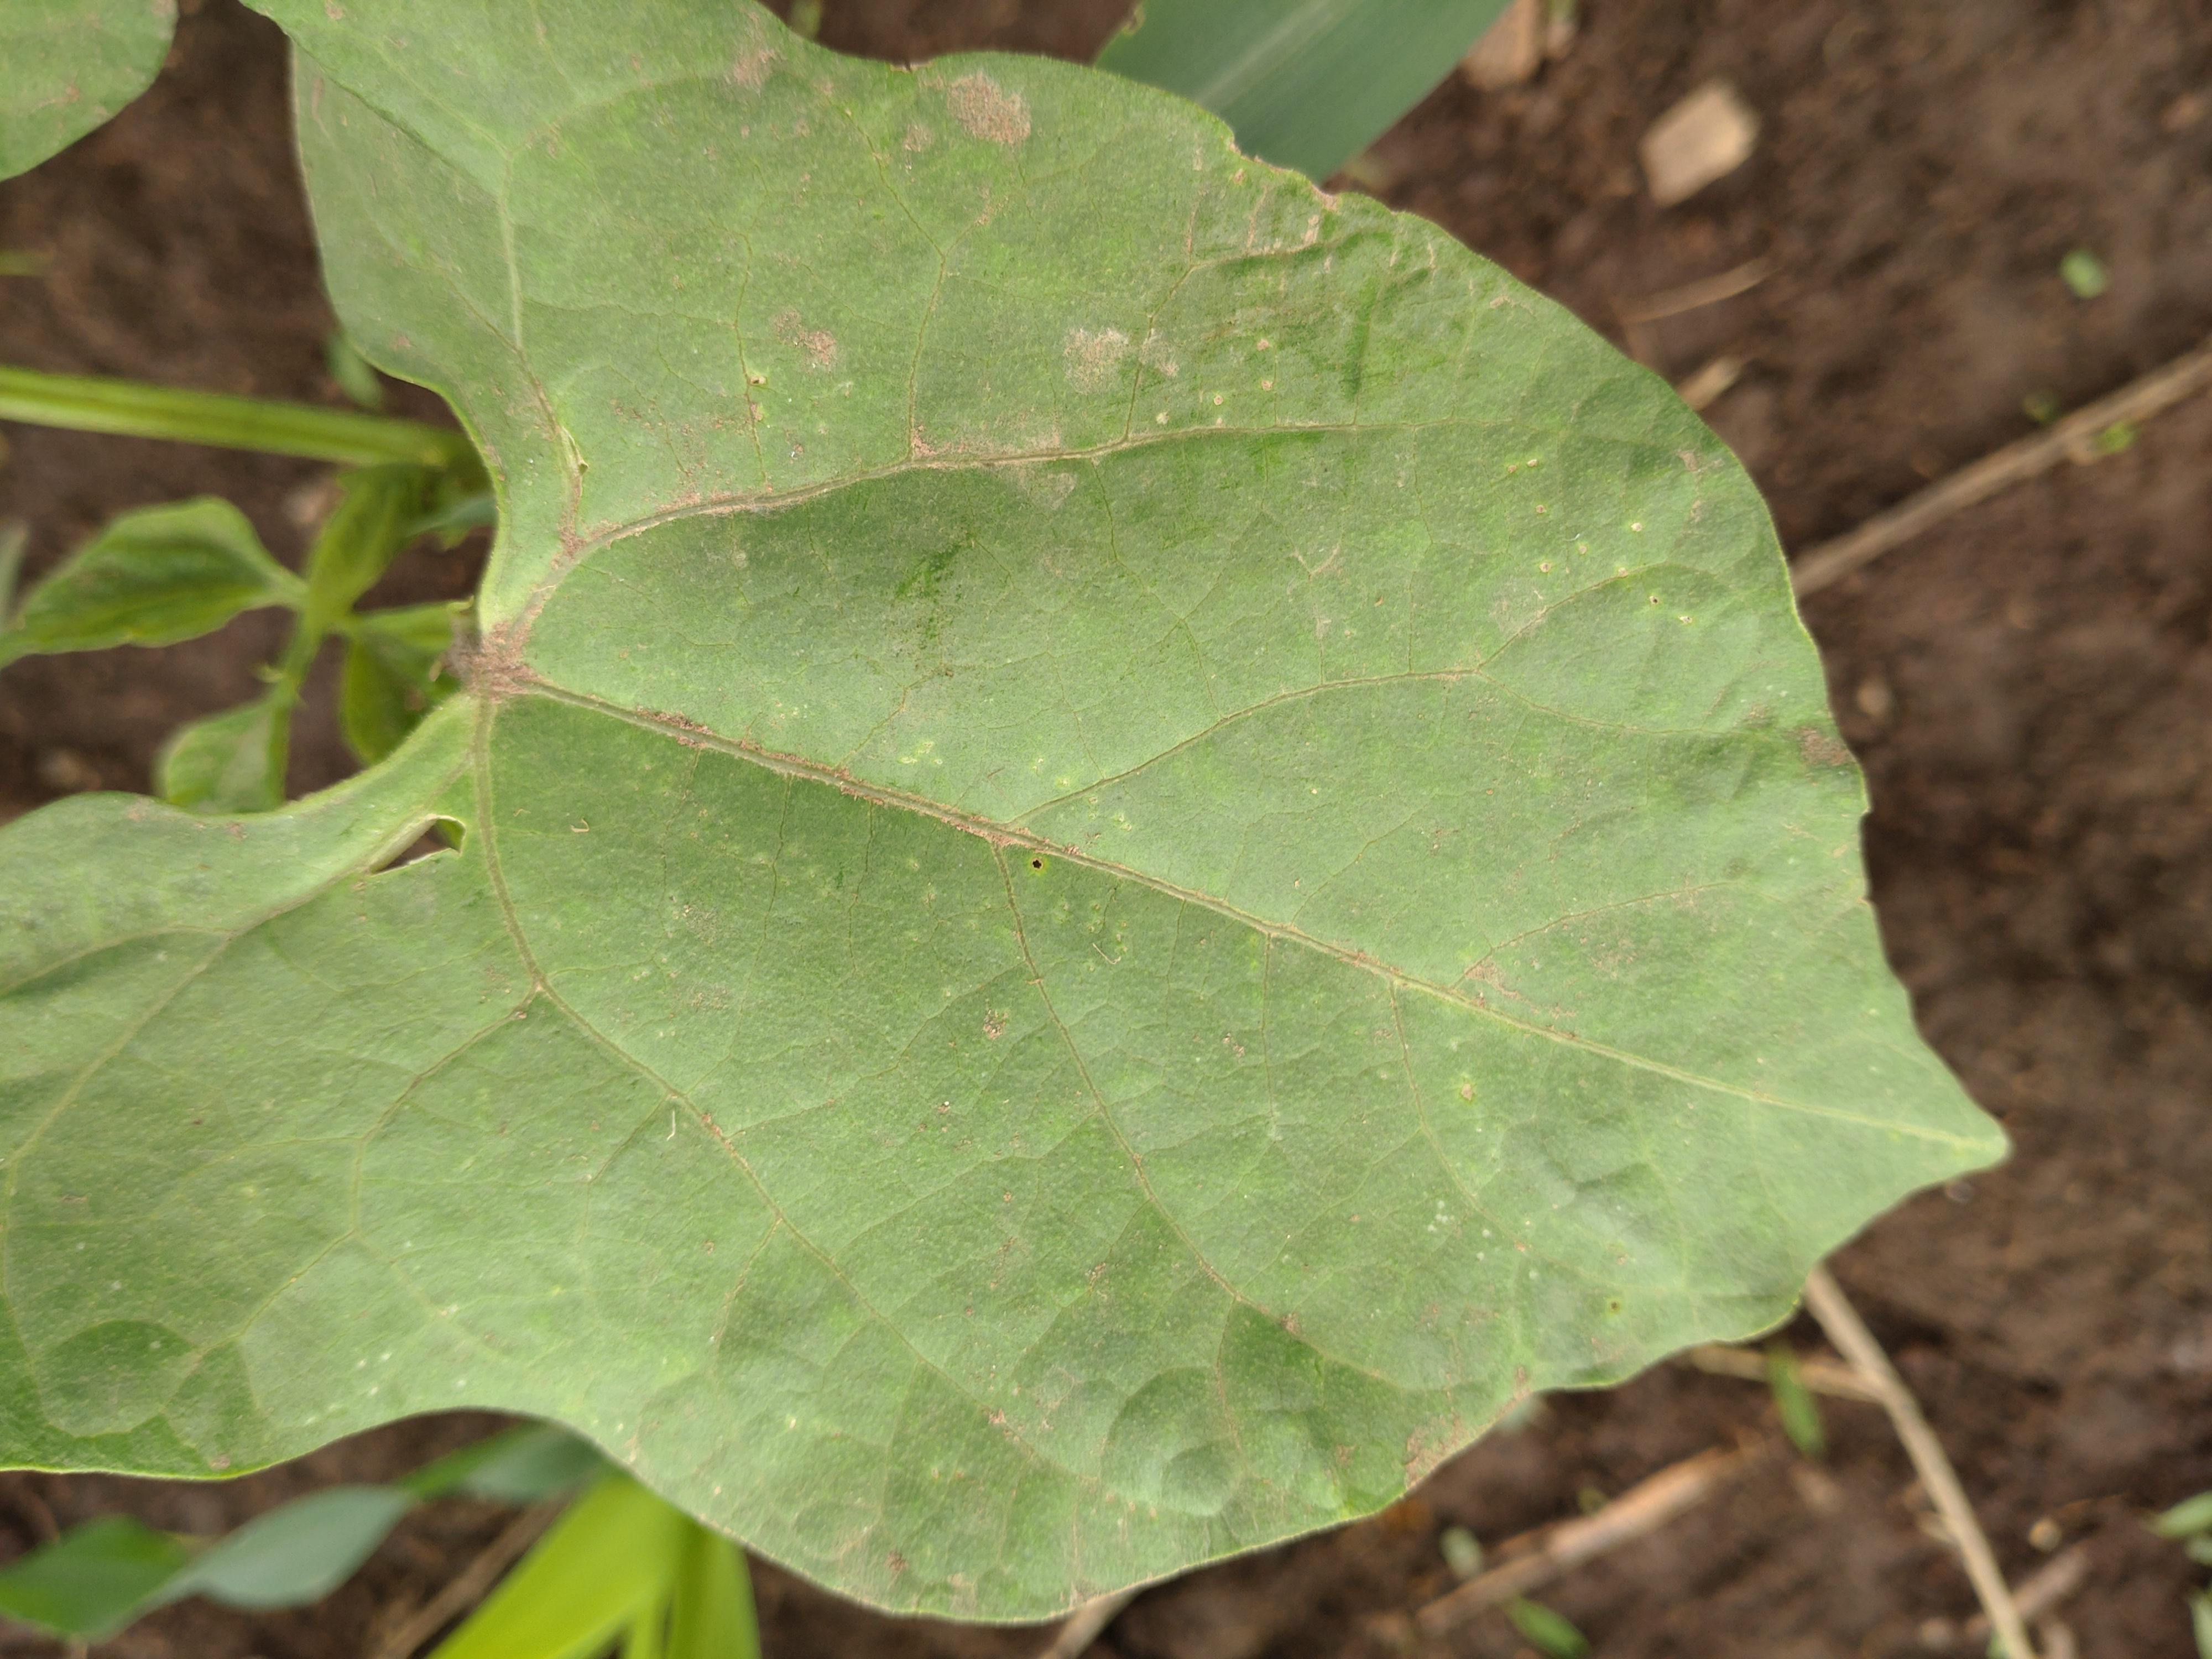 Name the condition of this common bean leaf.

healthy
